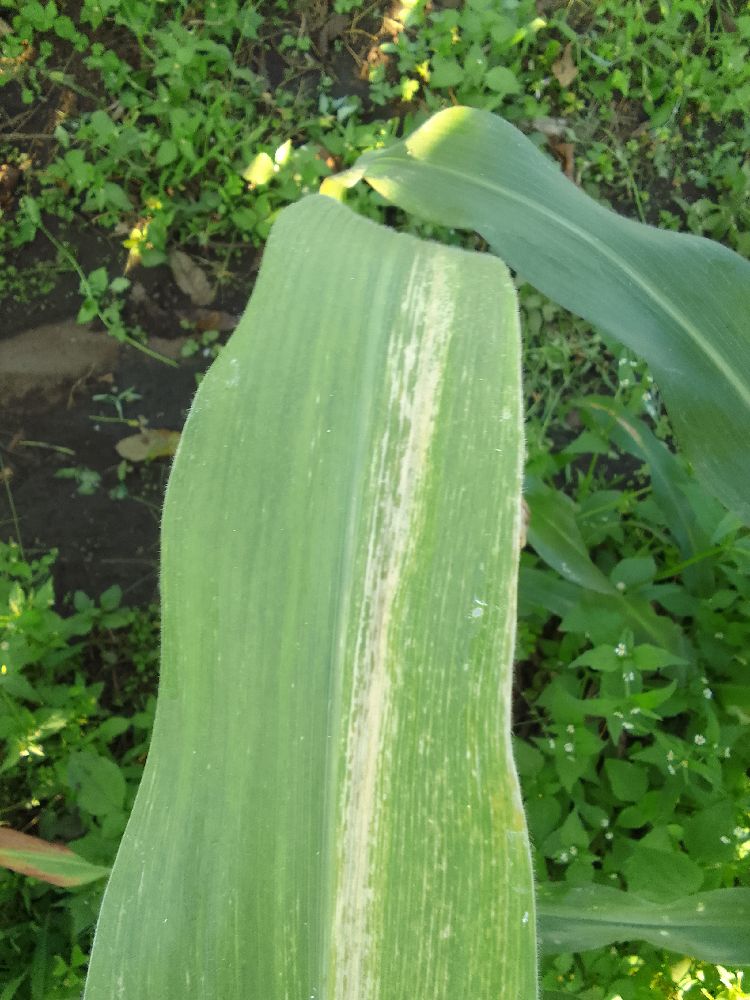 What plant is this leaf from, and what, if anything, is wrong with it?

maize, maize lethal necrosis
